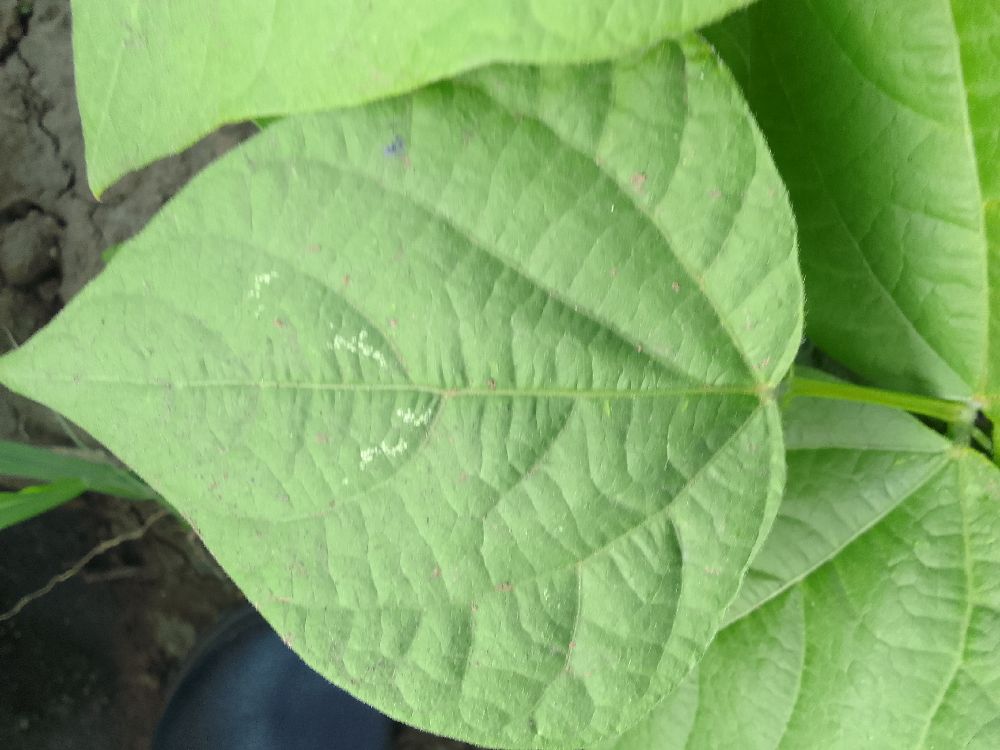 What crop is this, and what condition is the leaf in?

common bean, healthy
